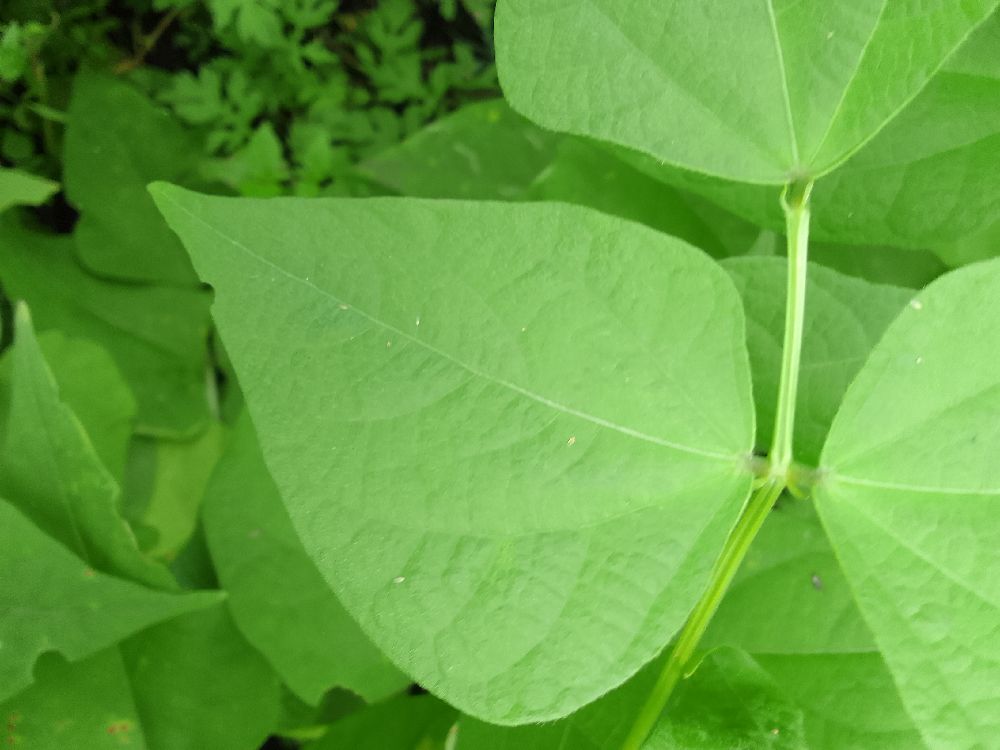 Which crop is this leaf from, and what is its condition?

common bean, healthy
